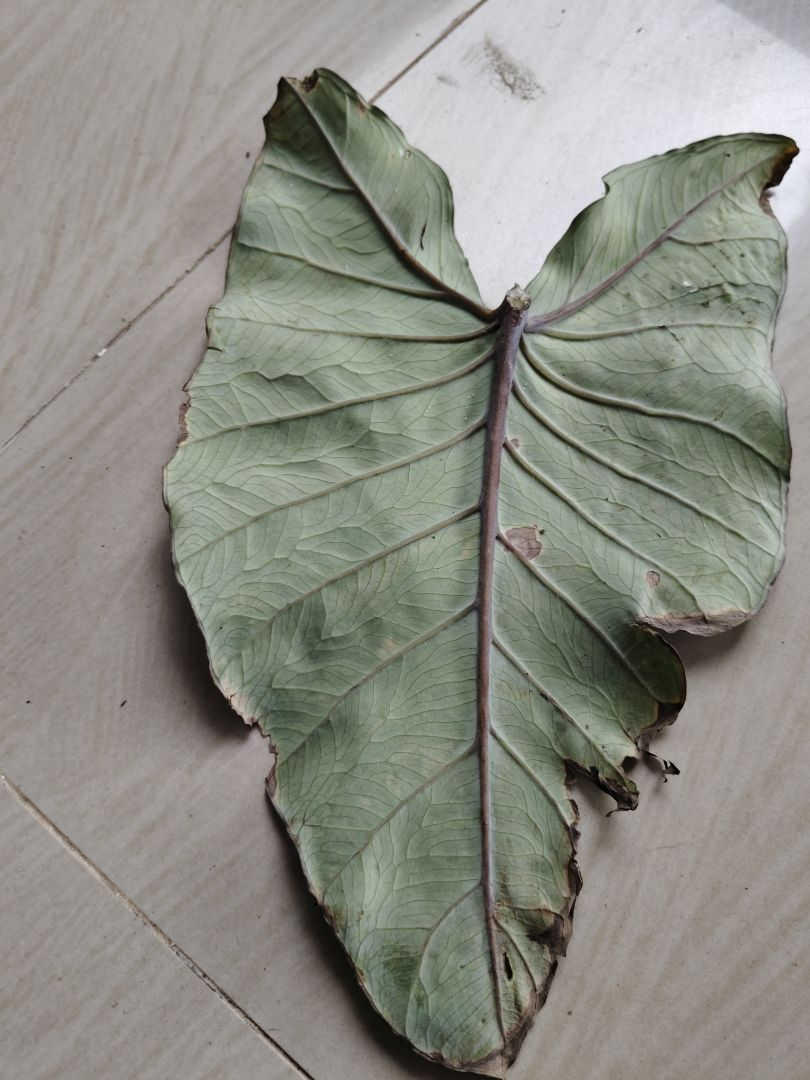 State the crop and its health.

taro, leaf blight
